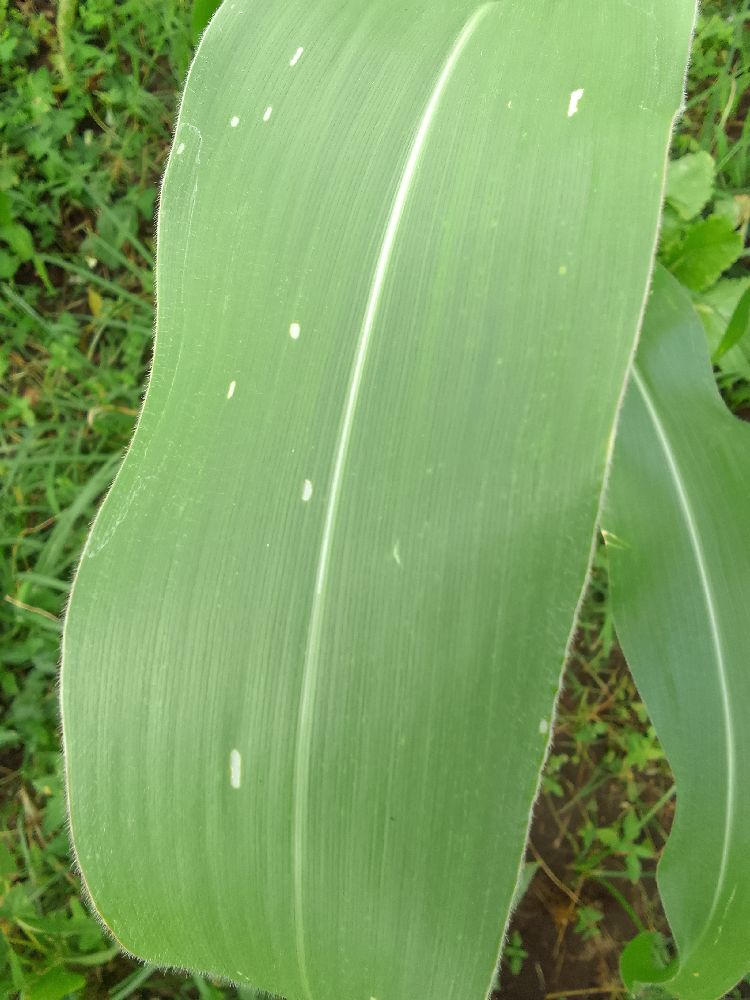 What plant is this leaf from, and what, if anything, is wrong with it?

maize, healthy
